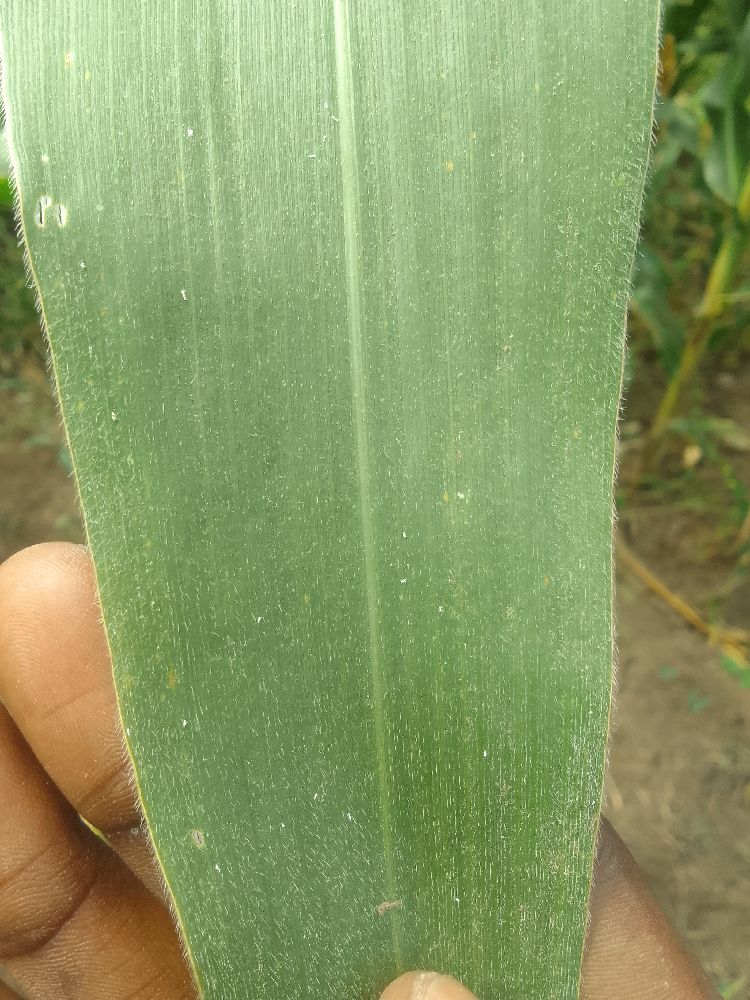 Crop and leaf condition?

maize, healthy
